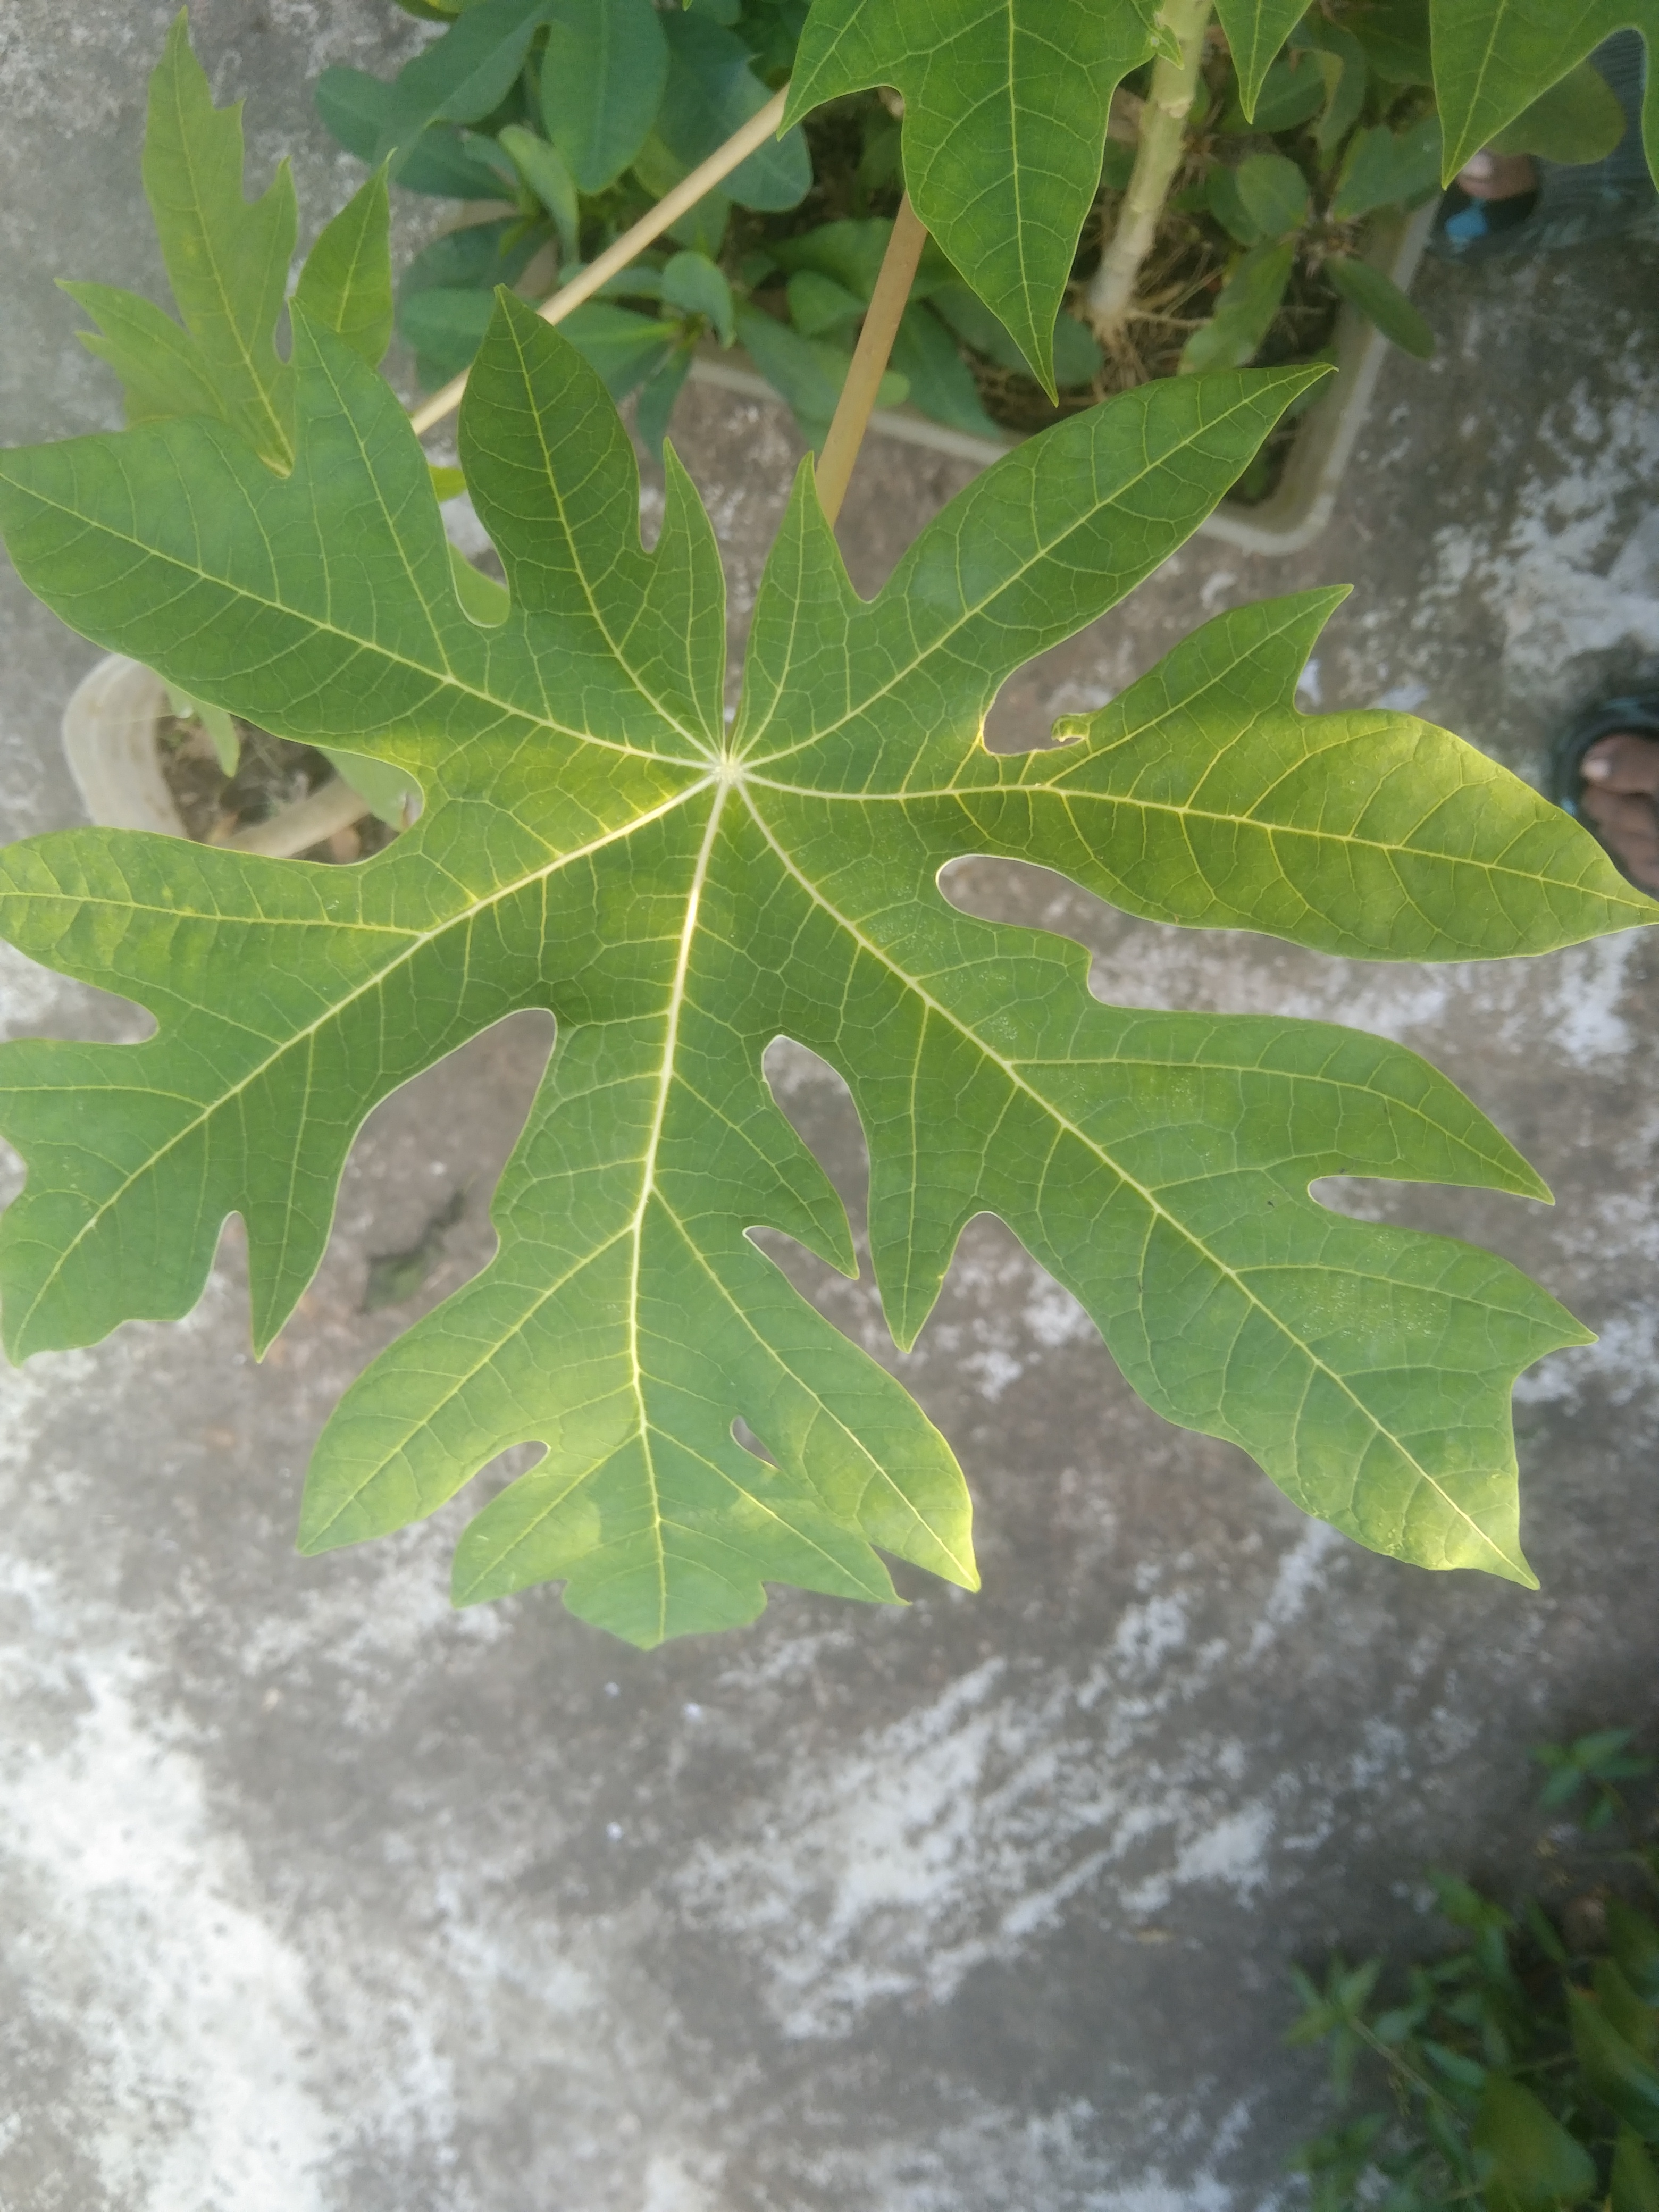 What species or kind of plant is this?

papaya
